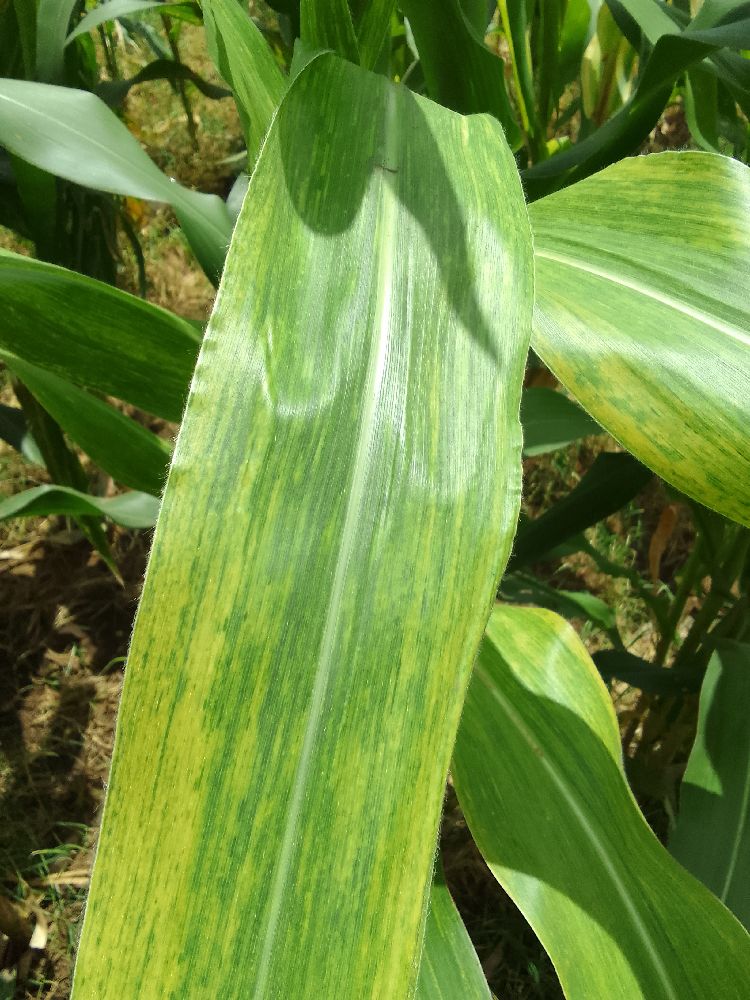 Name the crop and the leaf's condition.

maize, maize lethal necrosis
